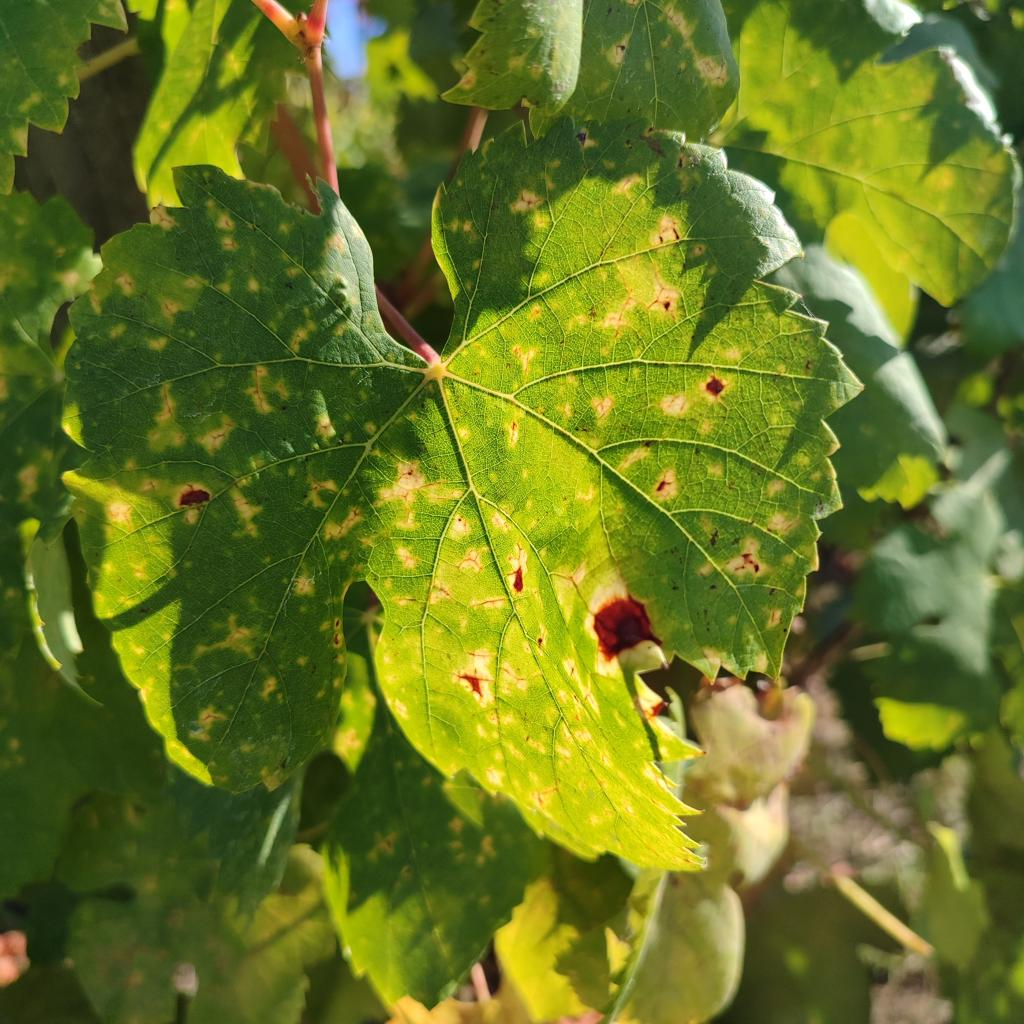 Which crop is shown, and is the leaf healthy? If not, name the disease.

grapevine, esca complex
